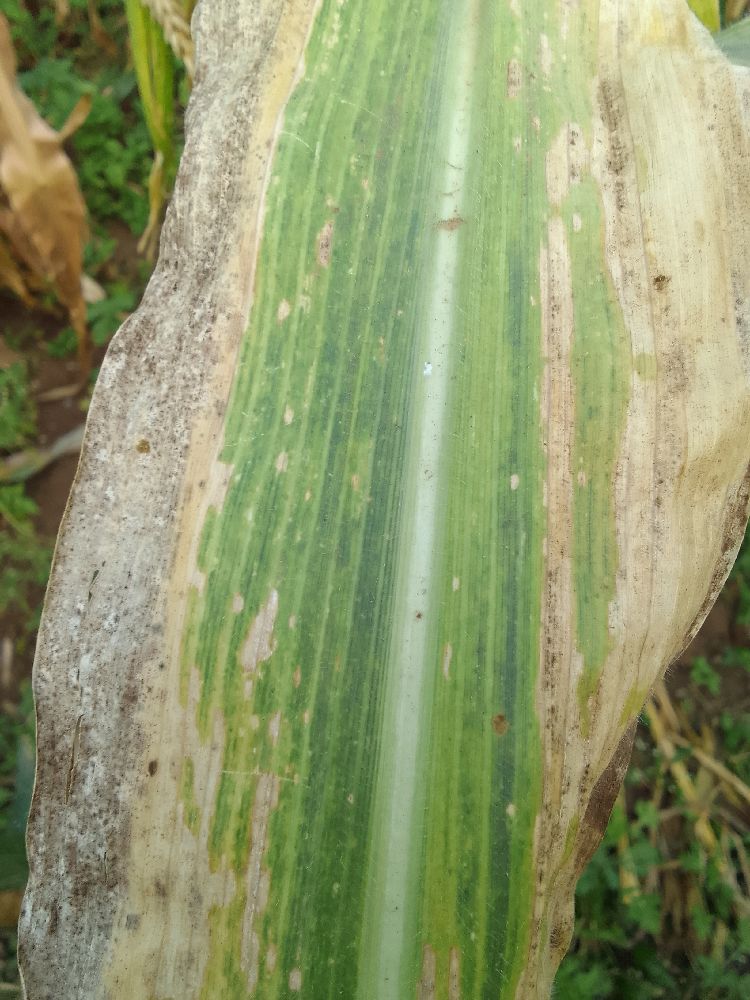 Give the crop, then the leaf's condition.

maize, maize lethal necrosis
